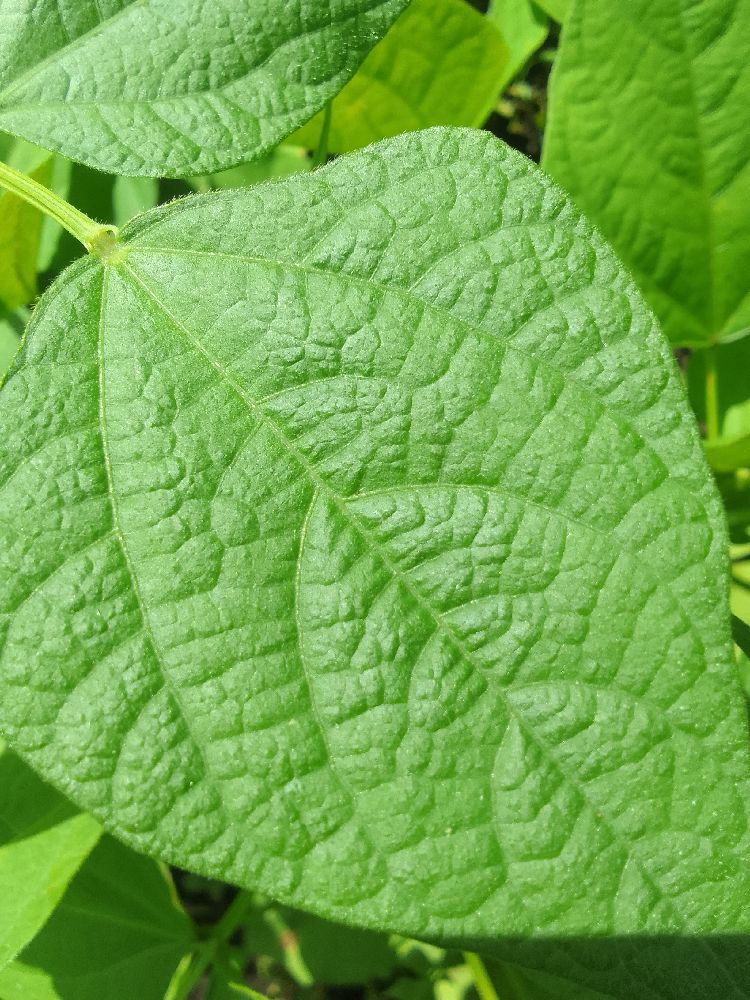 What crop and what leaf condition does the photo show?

common bean, healthy
